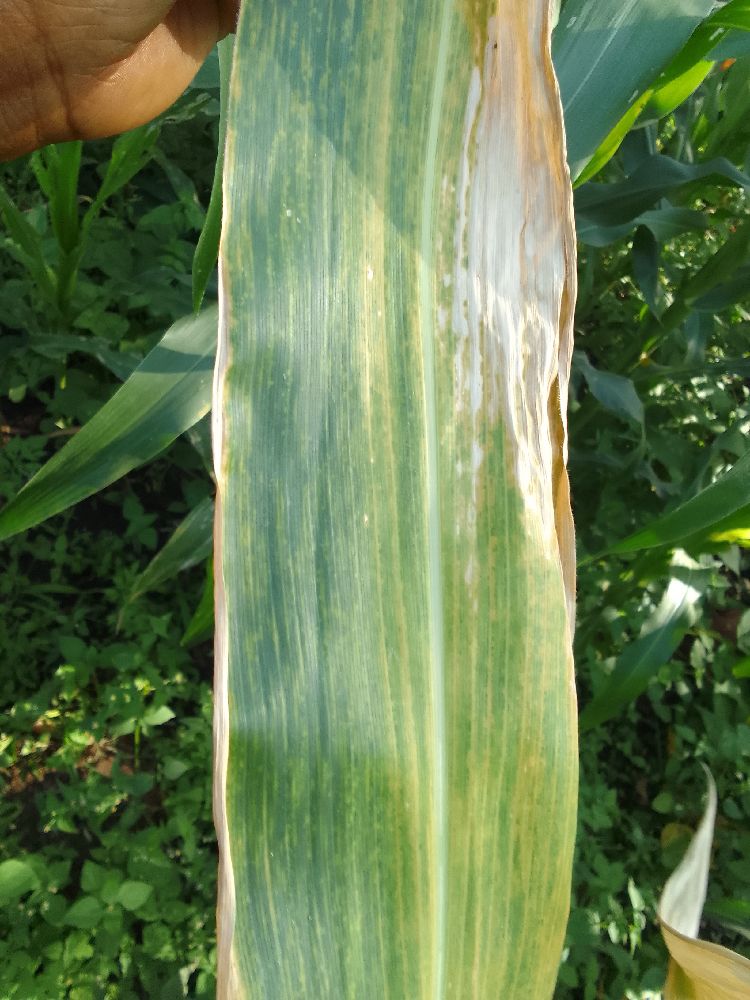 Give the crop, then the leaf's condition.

maize, maize lethal necrosis
